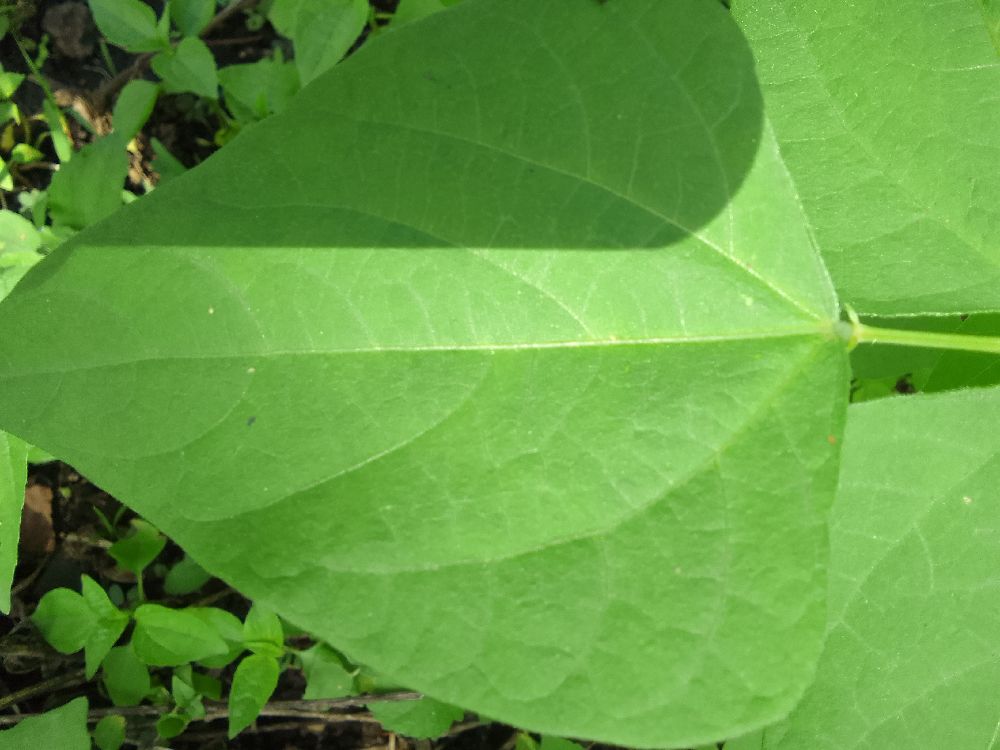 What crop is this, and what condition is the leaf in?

common bean, healthy
